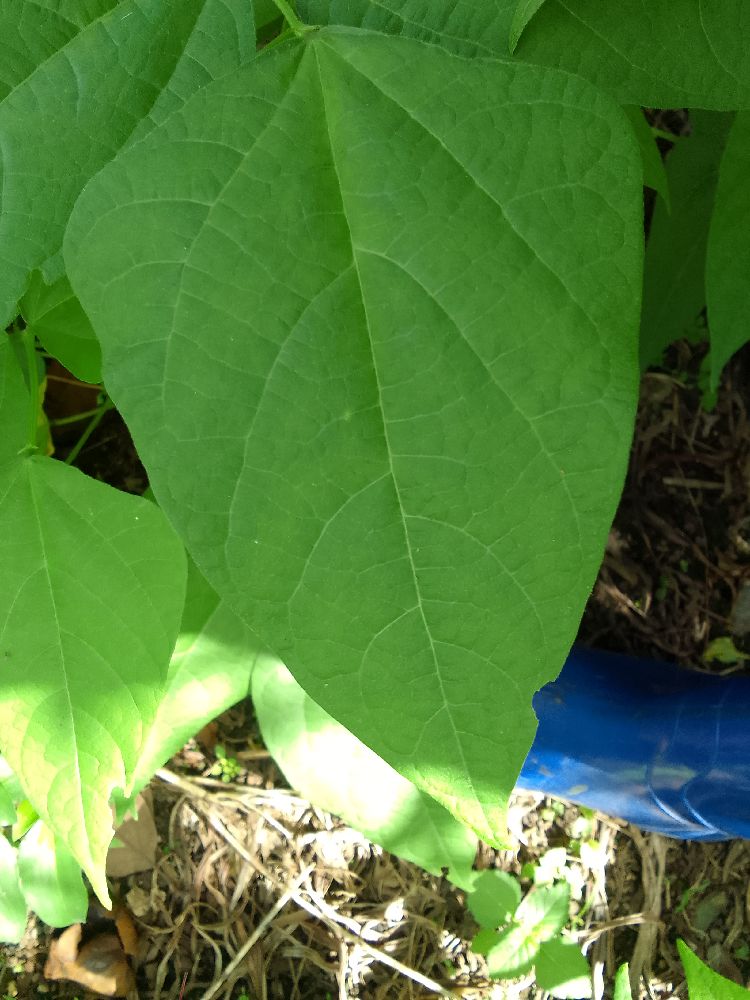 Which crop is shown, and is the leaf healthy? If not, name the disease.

common bean, healthy
